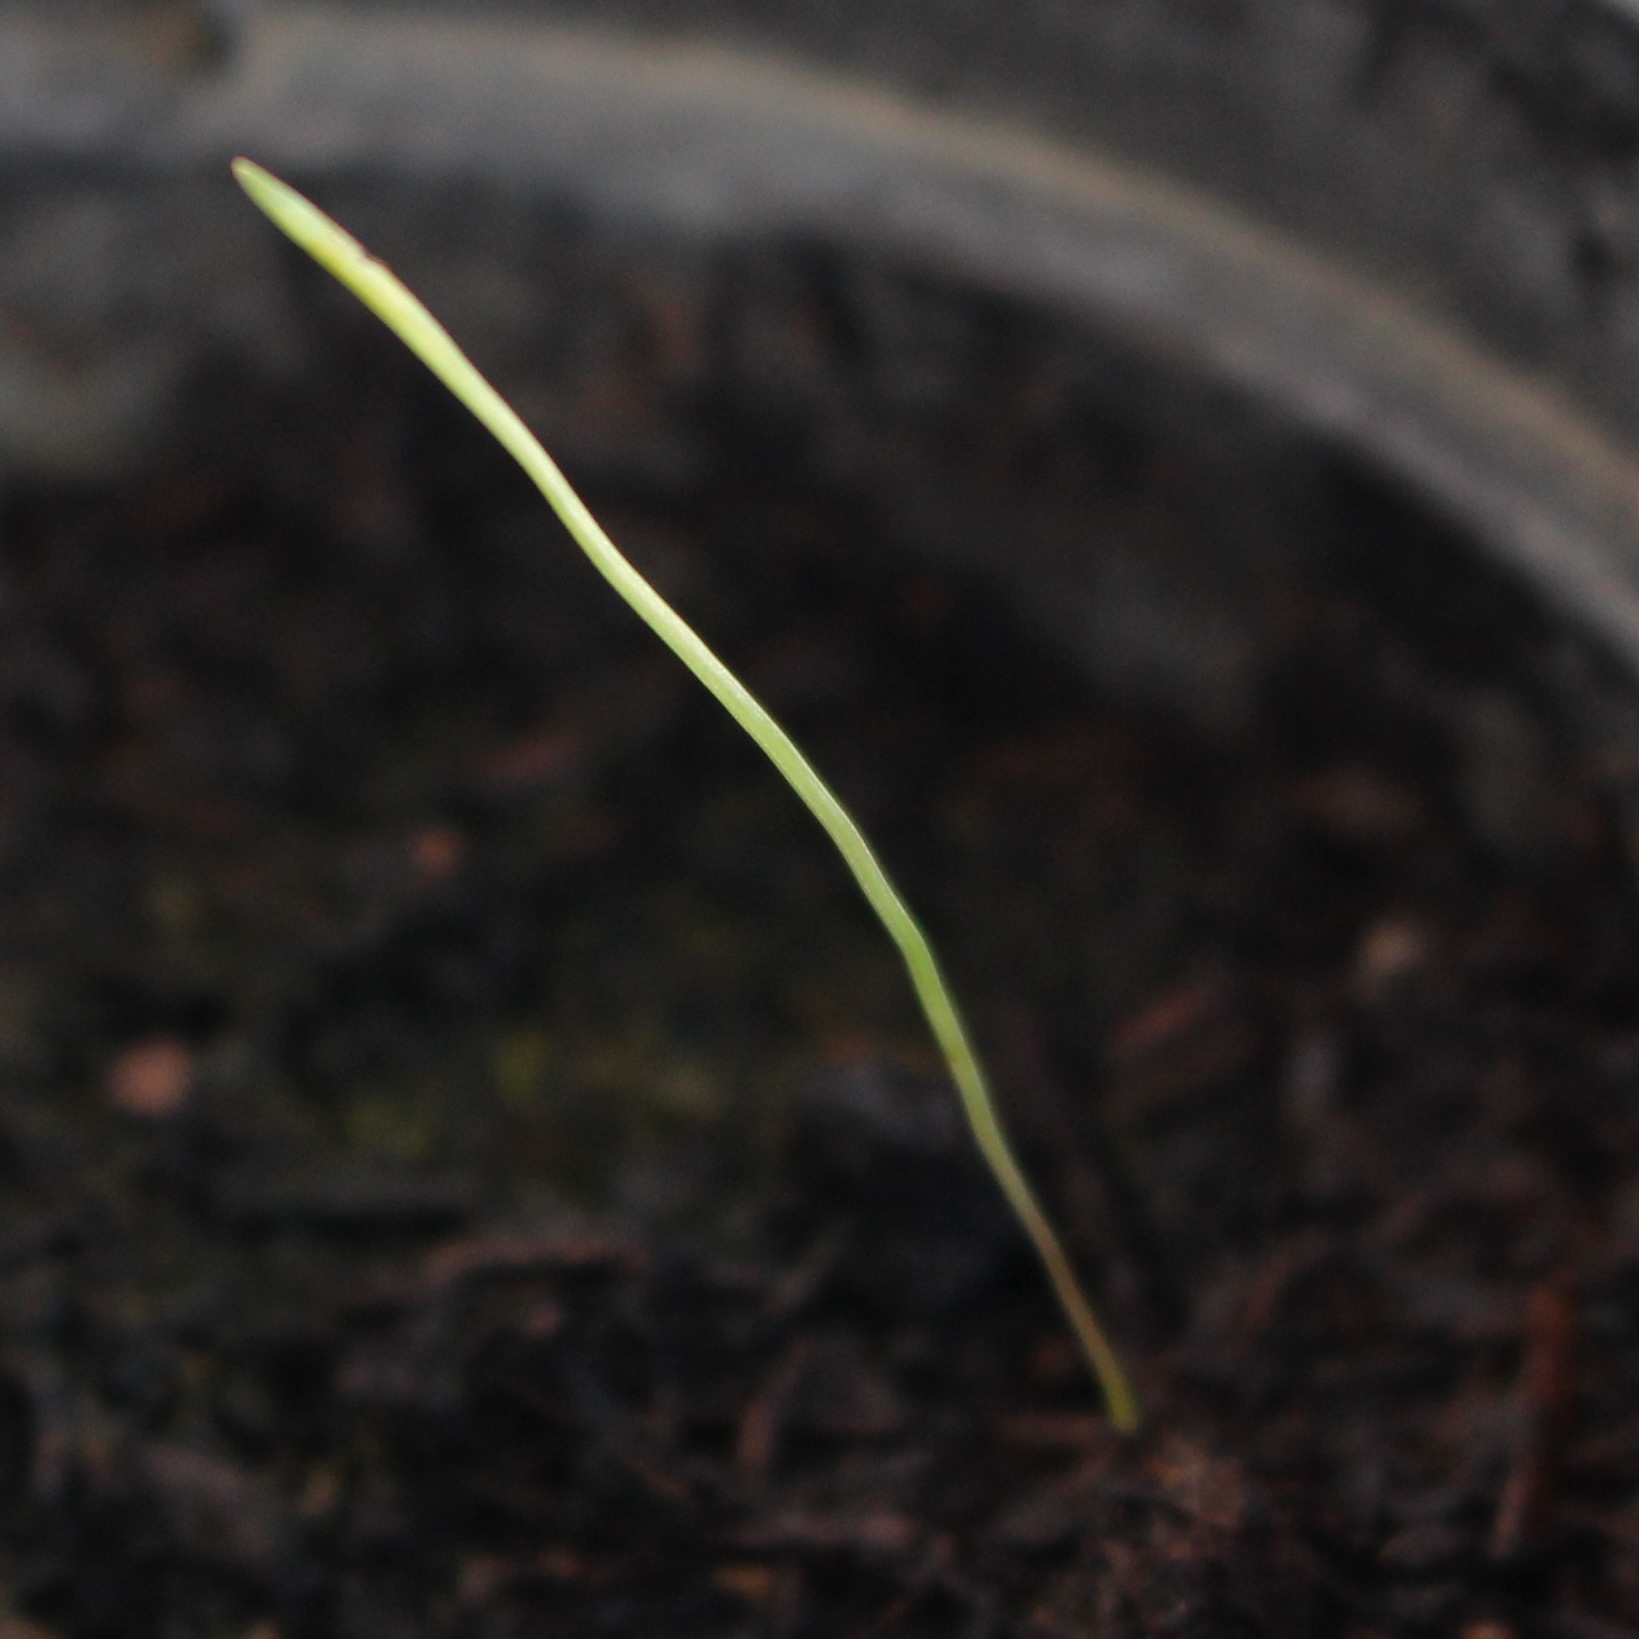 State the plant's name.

Lolium multiflorum
